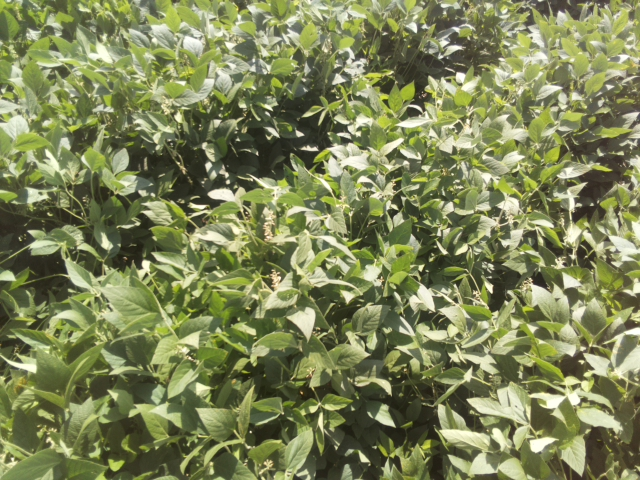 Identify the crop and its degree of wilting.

soybean, leaves with no wilting
